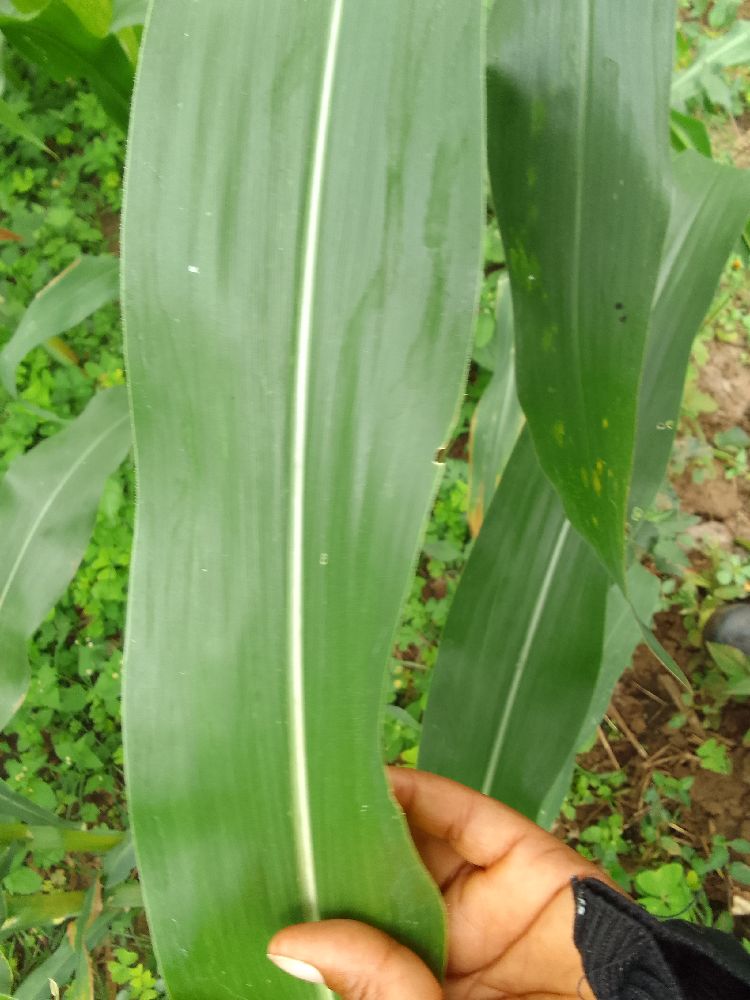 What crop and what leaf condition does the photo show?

maize, healthy
